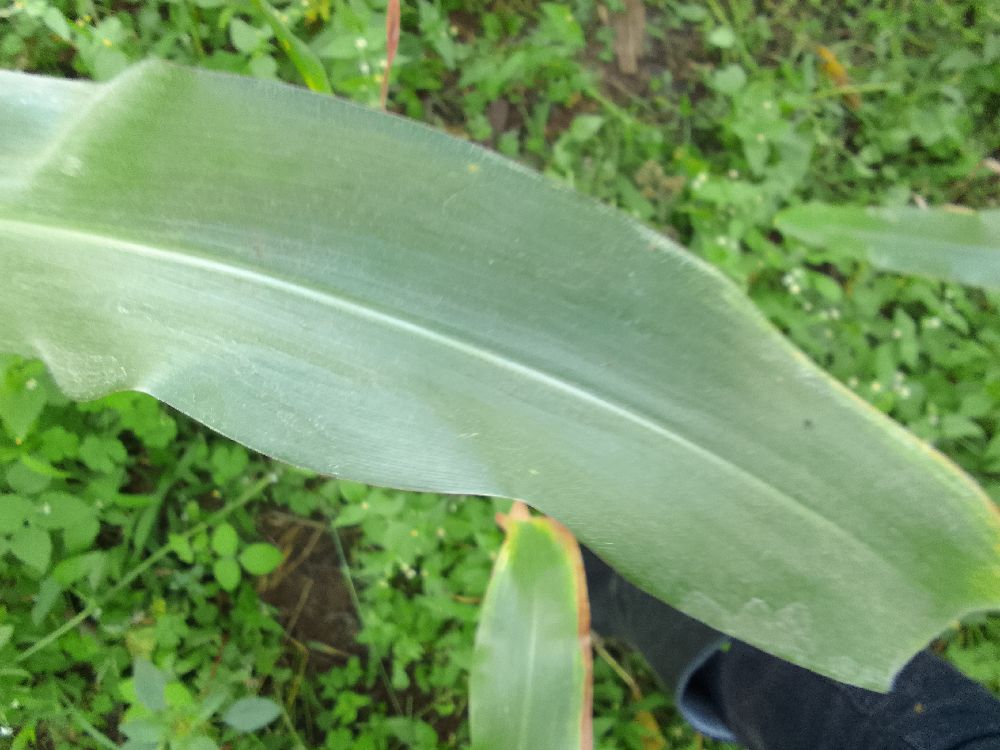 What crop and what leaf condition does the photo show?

maize, healthy
